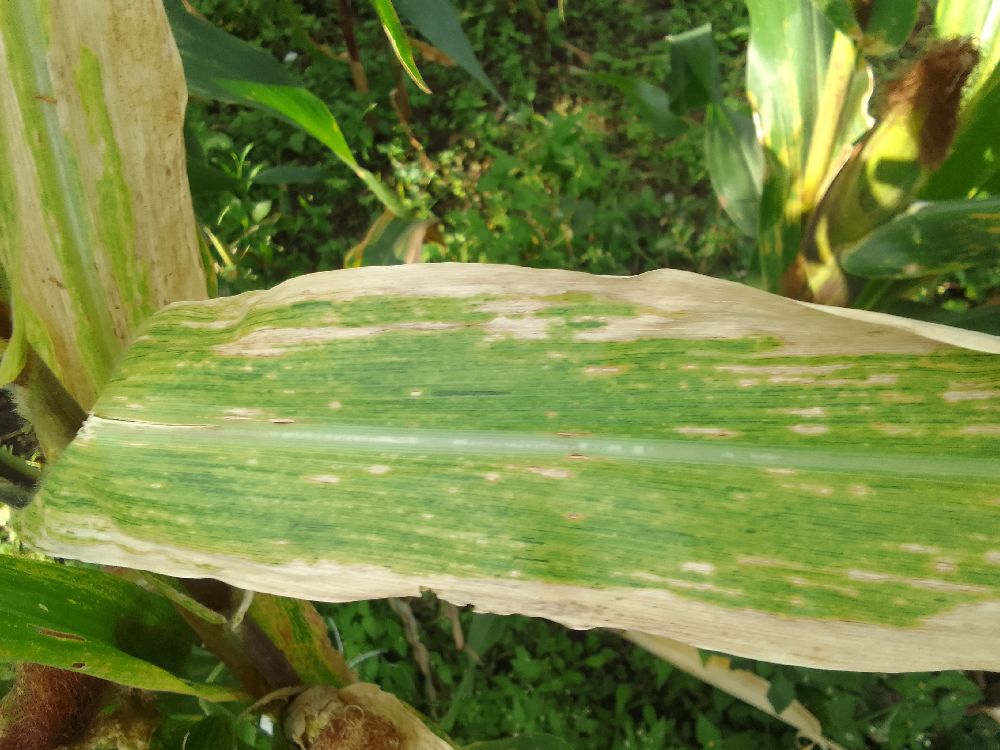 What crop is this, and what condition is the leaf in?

maize, maize lethal necrosis
